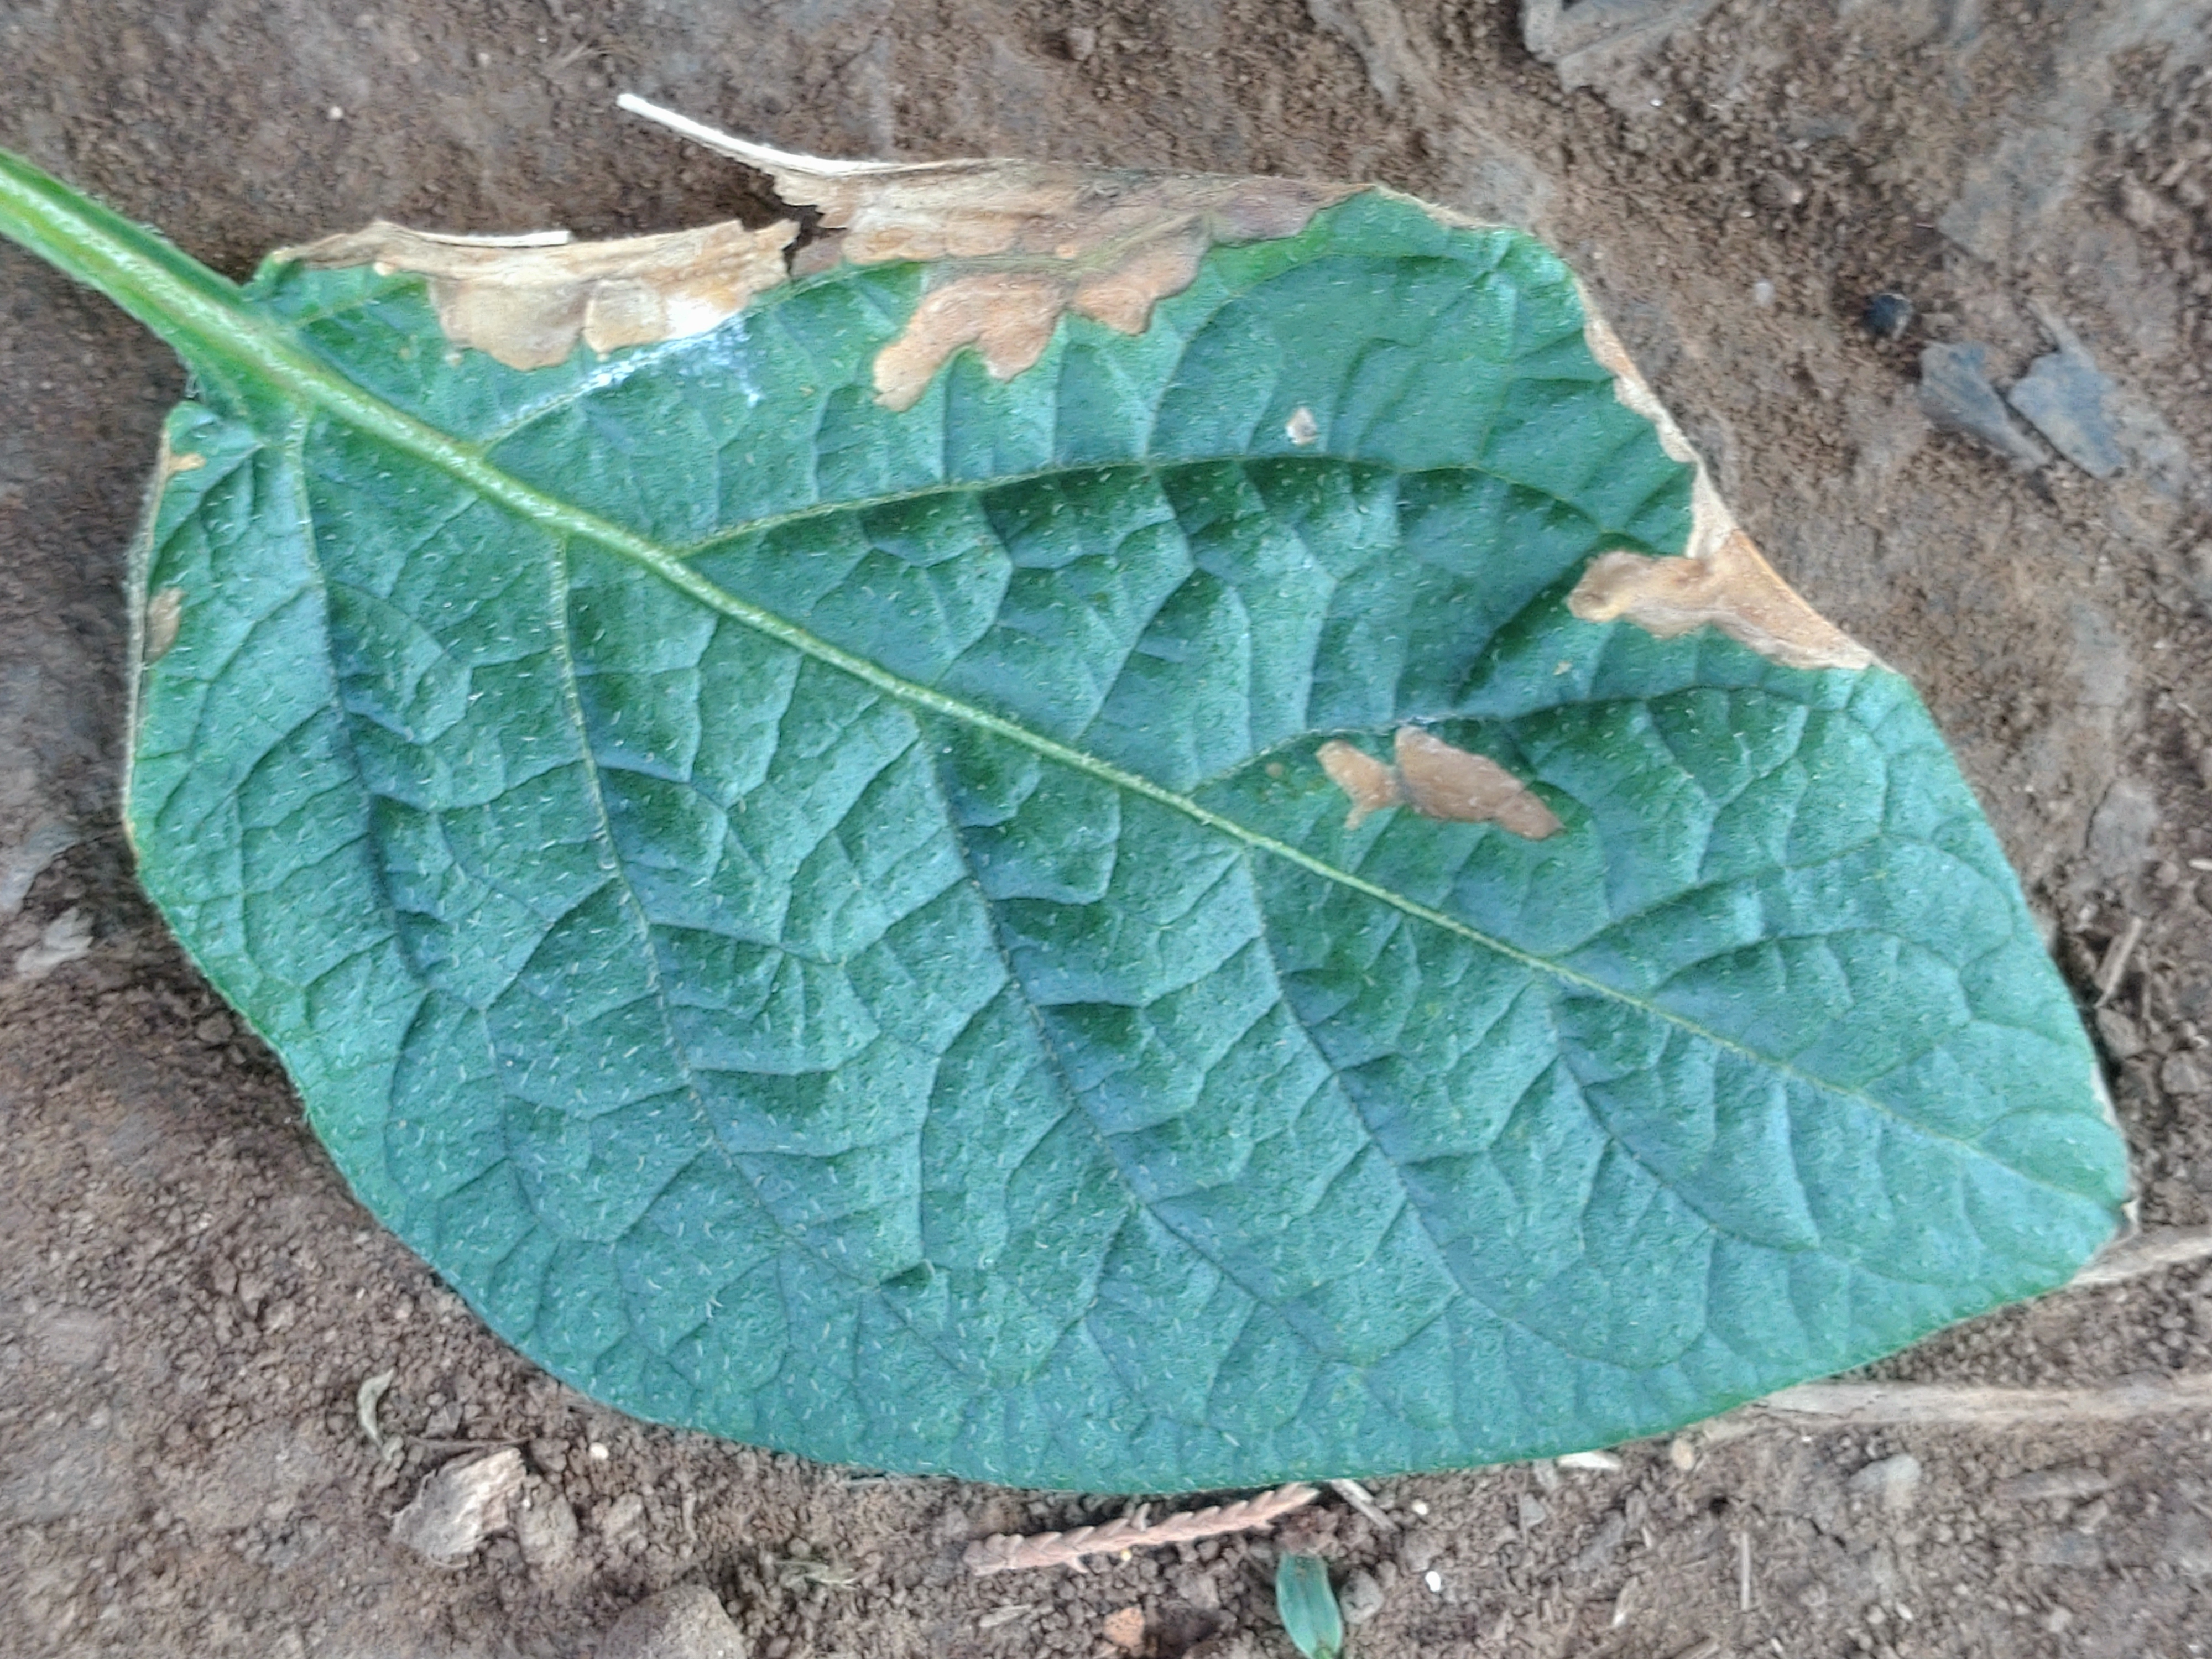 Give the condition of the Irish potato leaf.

early blight
